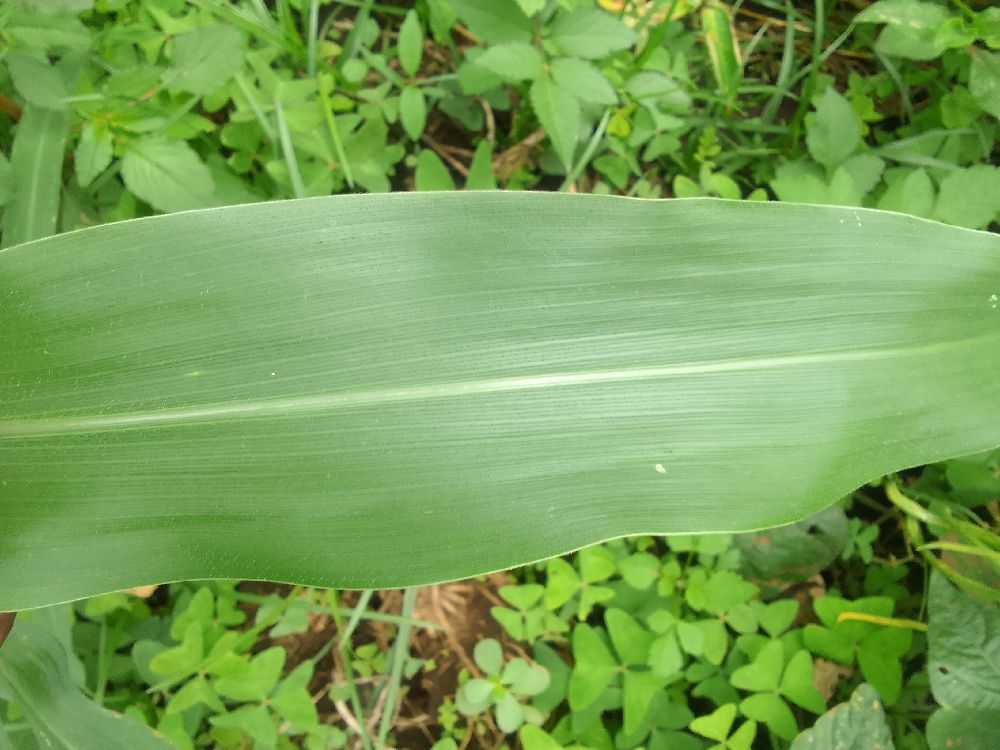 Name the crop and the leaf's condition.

maize, healthy
